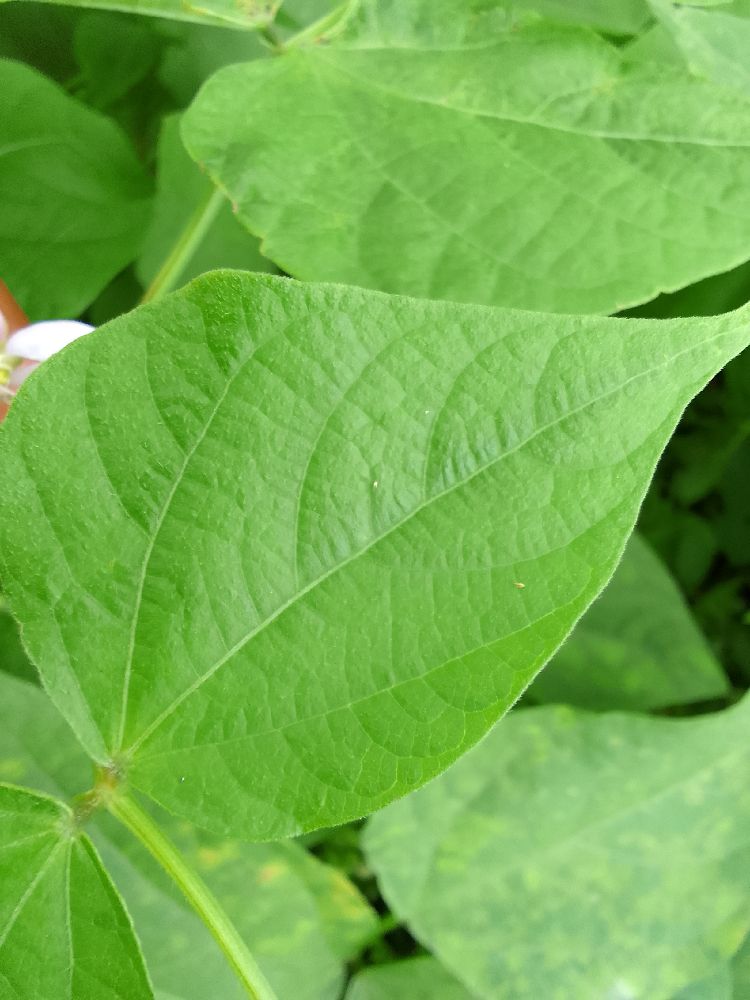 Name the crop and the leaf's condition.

common bean, healthy
